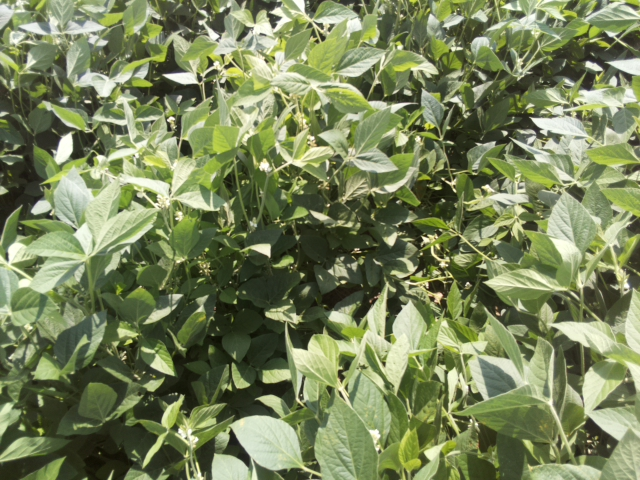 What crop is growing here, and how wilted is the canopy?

soybean, leaves with no wilting
